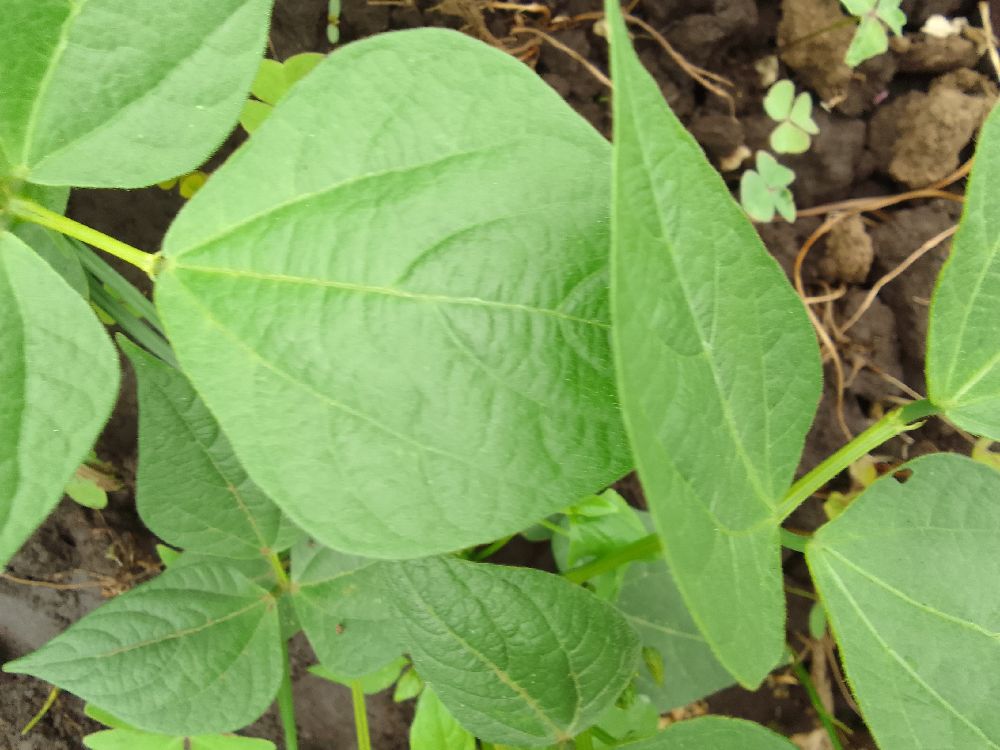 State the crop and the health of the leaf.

common bean, healthy
